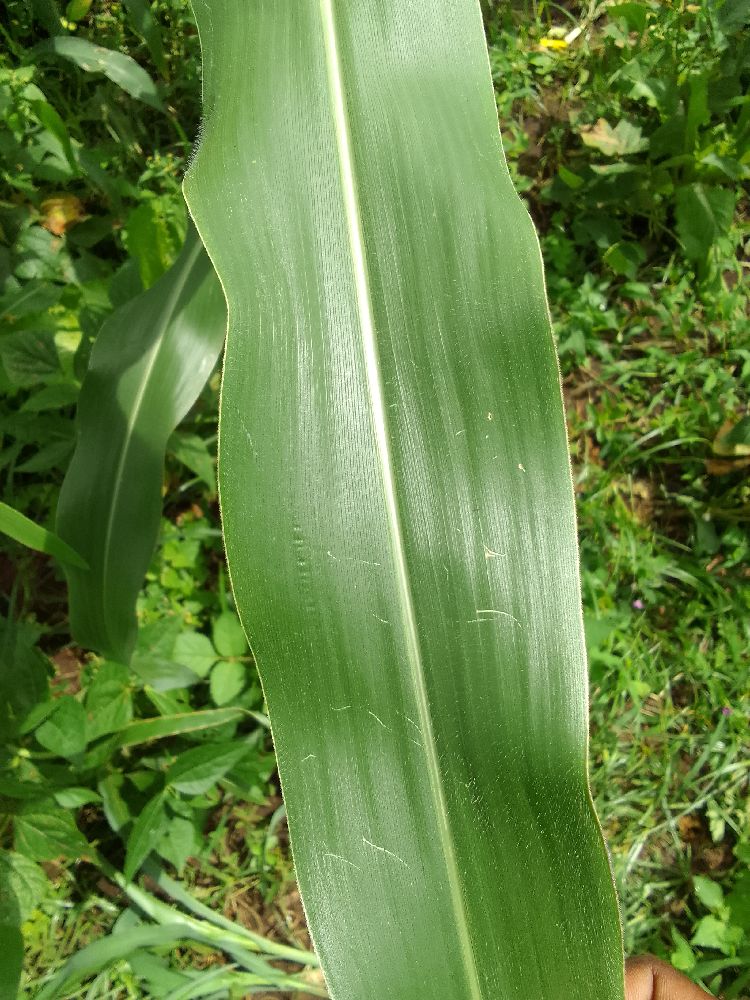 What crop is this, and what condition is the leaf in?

maize, healthy
